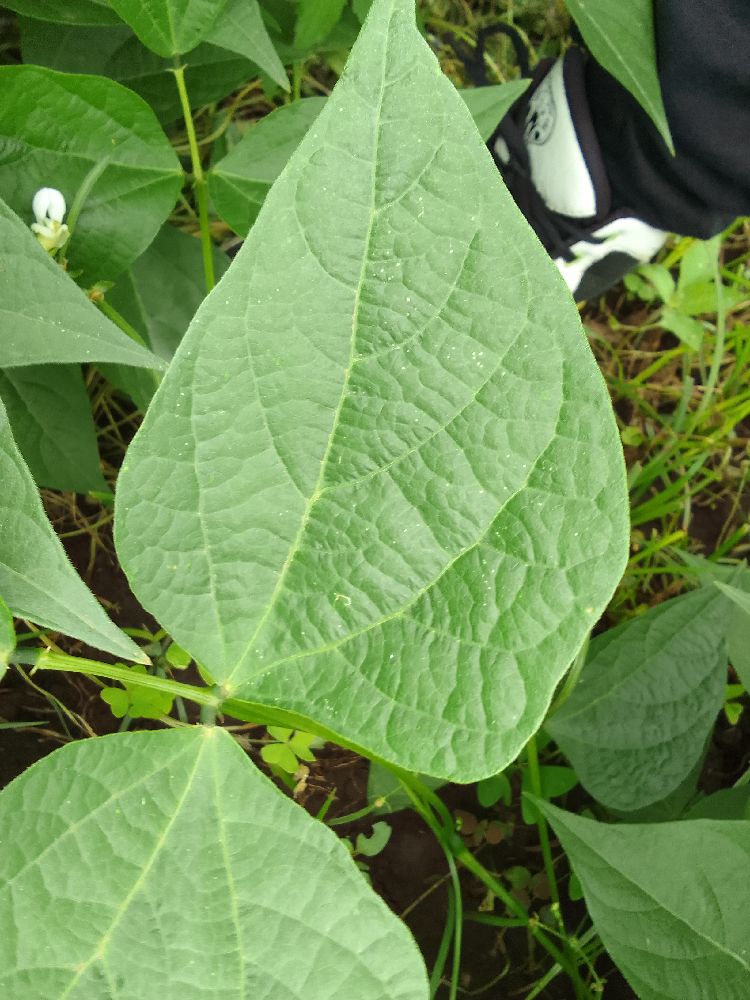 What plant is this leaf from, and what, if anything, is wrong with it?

common bean, healthy
